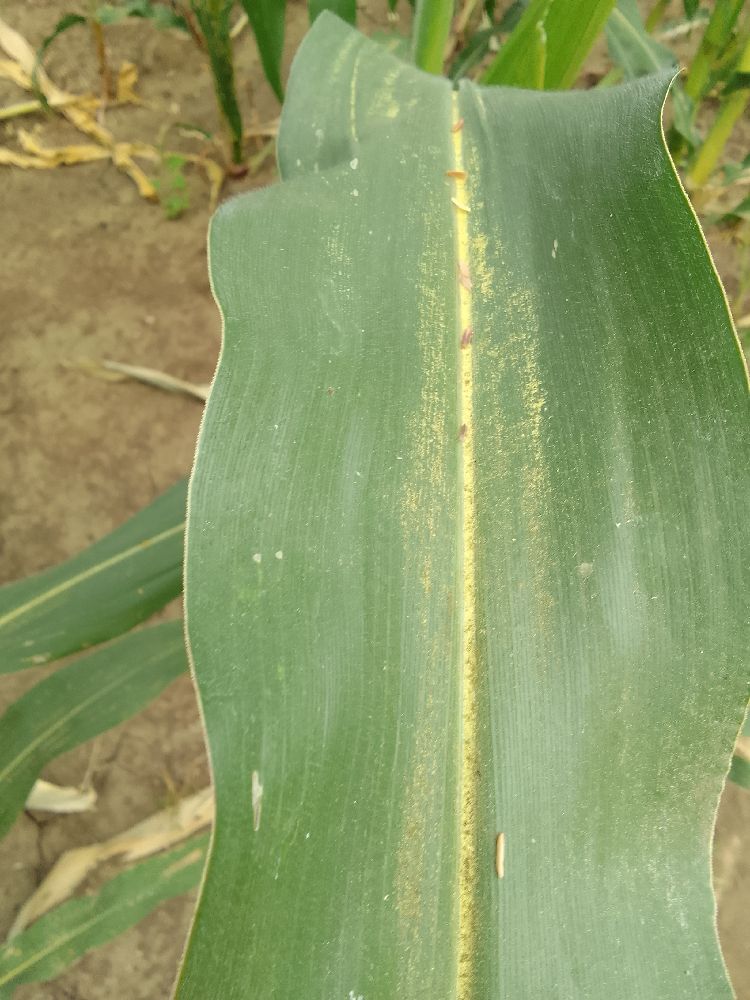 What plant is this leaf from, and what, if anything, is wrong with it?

maize, healthy
